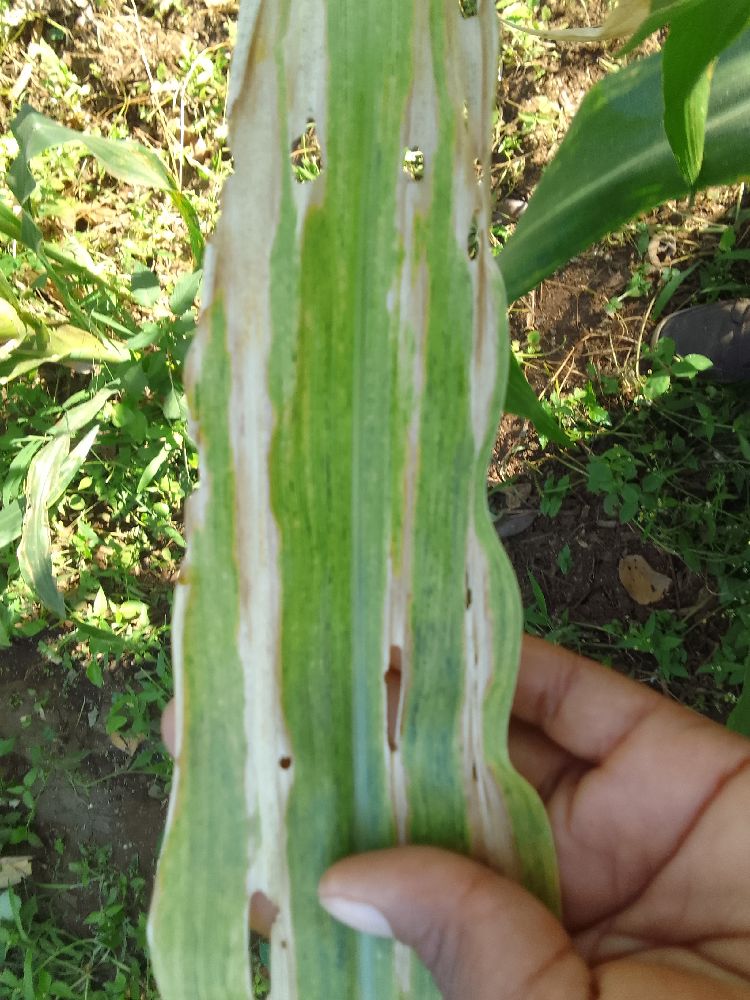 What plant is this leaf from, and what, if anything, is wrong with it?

maize, maize lethal necrosis
